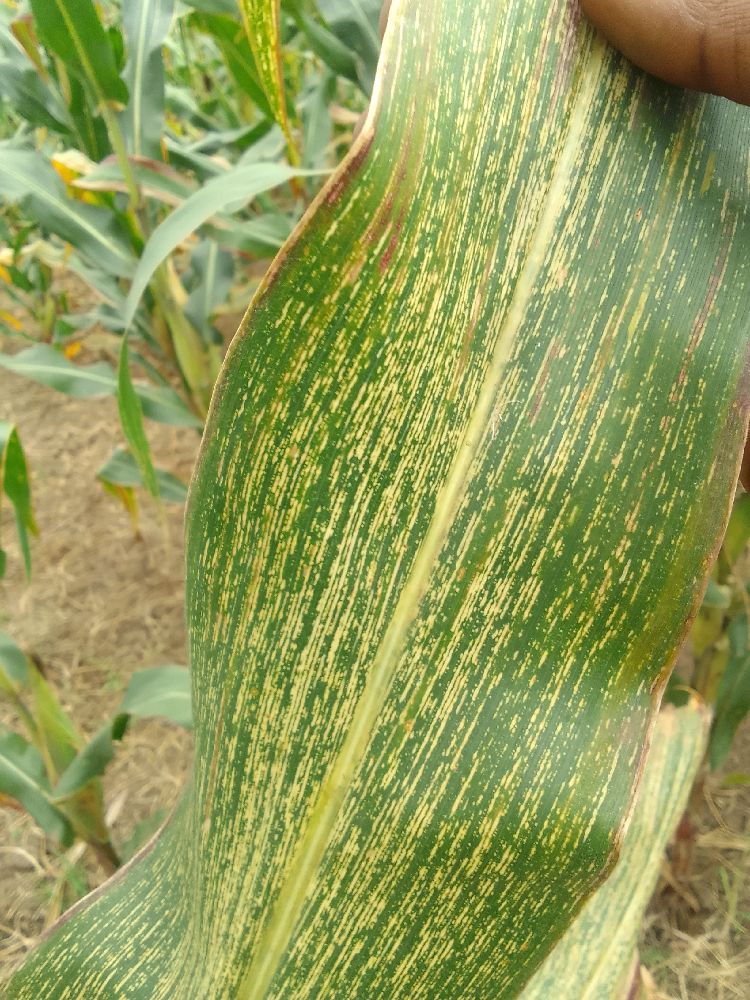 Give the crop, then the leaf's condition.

maize, maize streak virus
